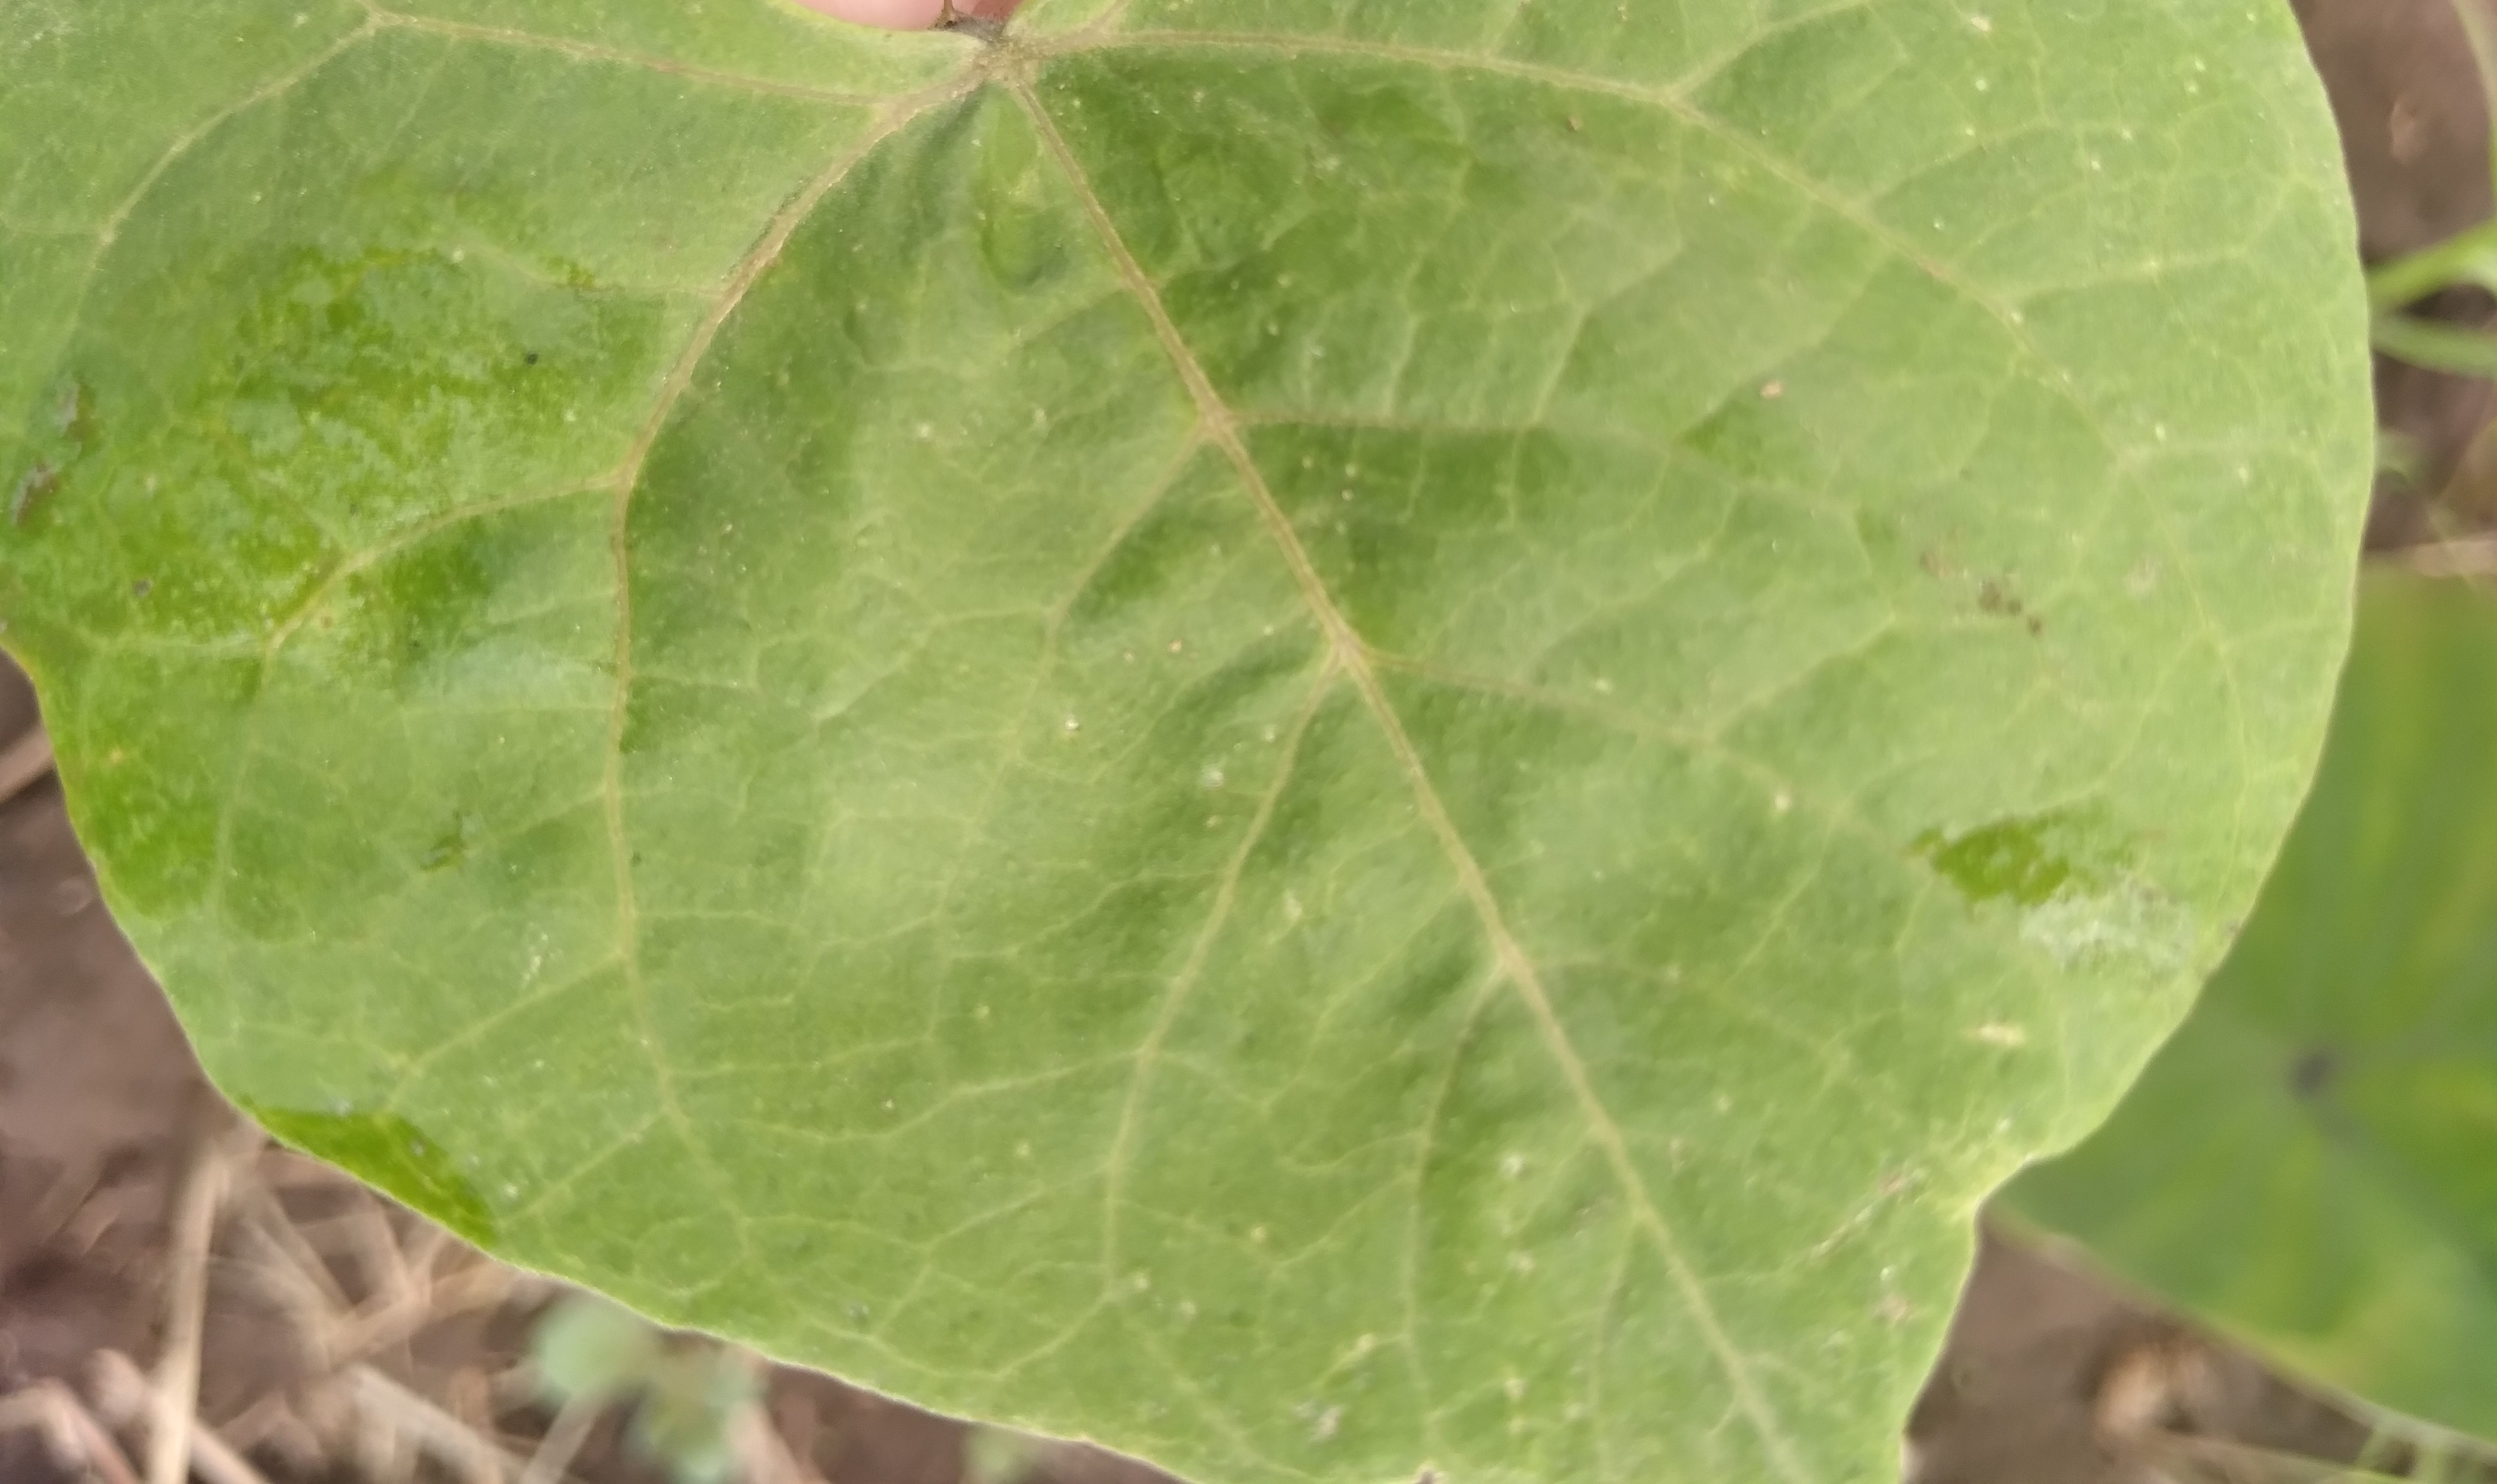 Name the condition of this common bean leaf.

healthy
